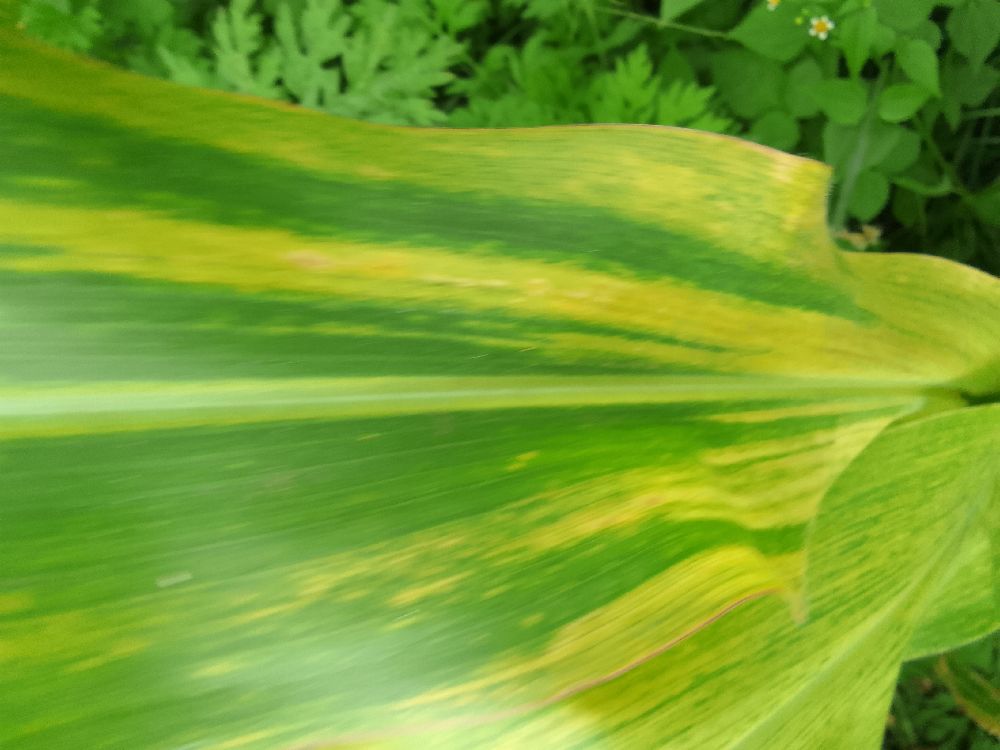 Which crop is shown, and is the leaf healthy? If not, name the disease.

maize, maize lethal necrosis
